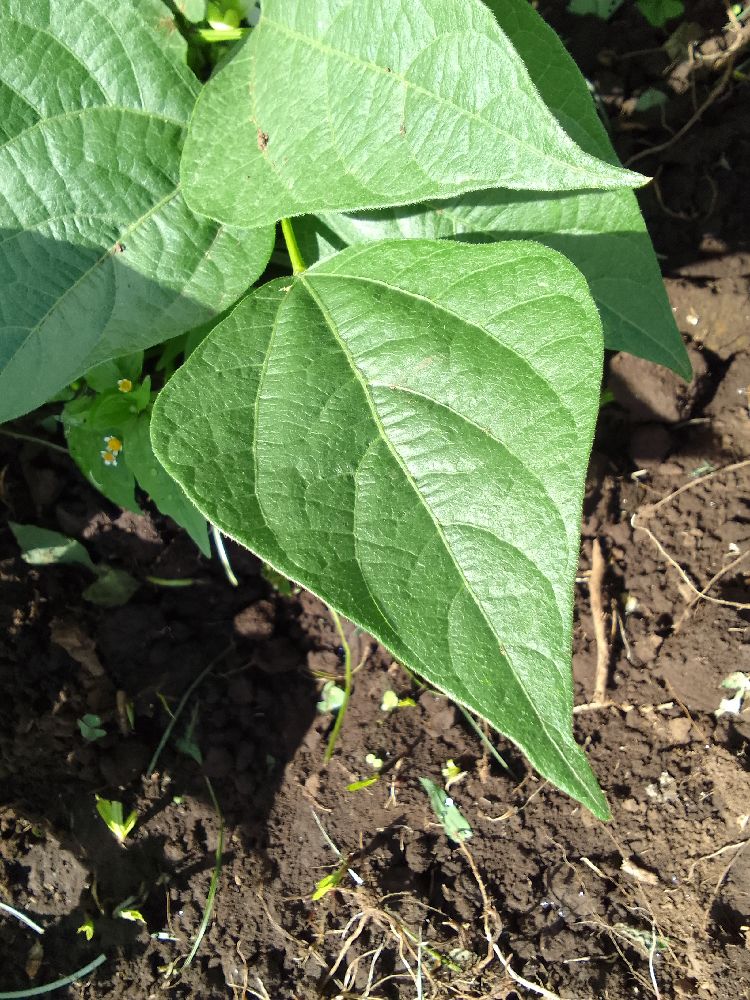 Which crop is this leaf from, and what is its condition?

common bean, healthy
